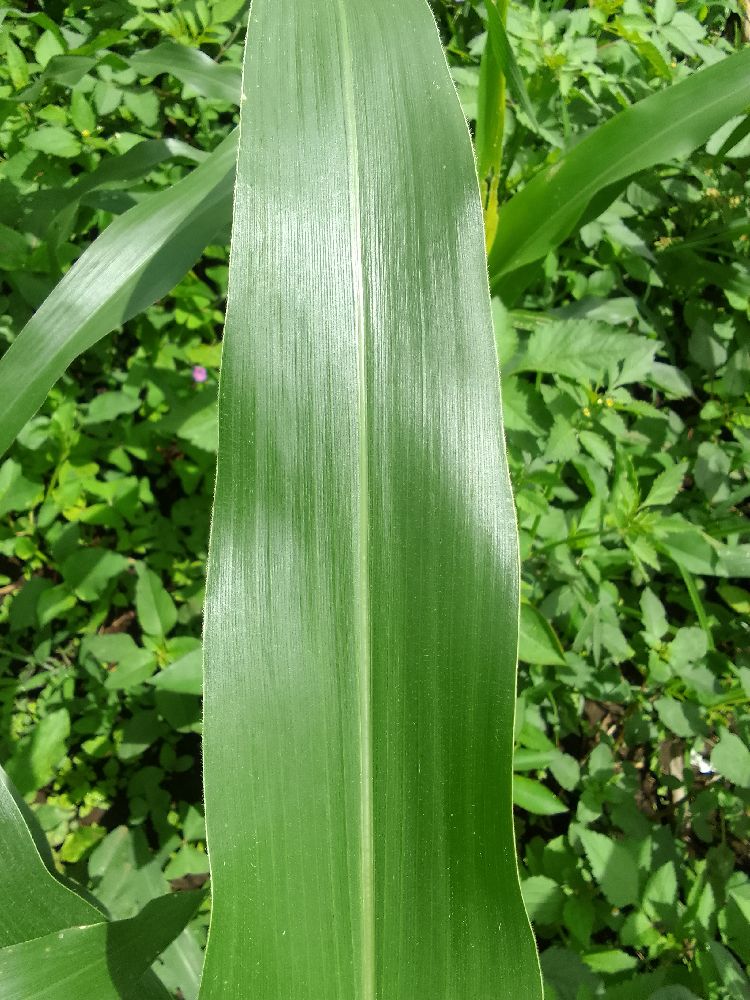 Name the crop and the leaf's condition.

maize, healthy
